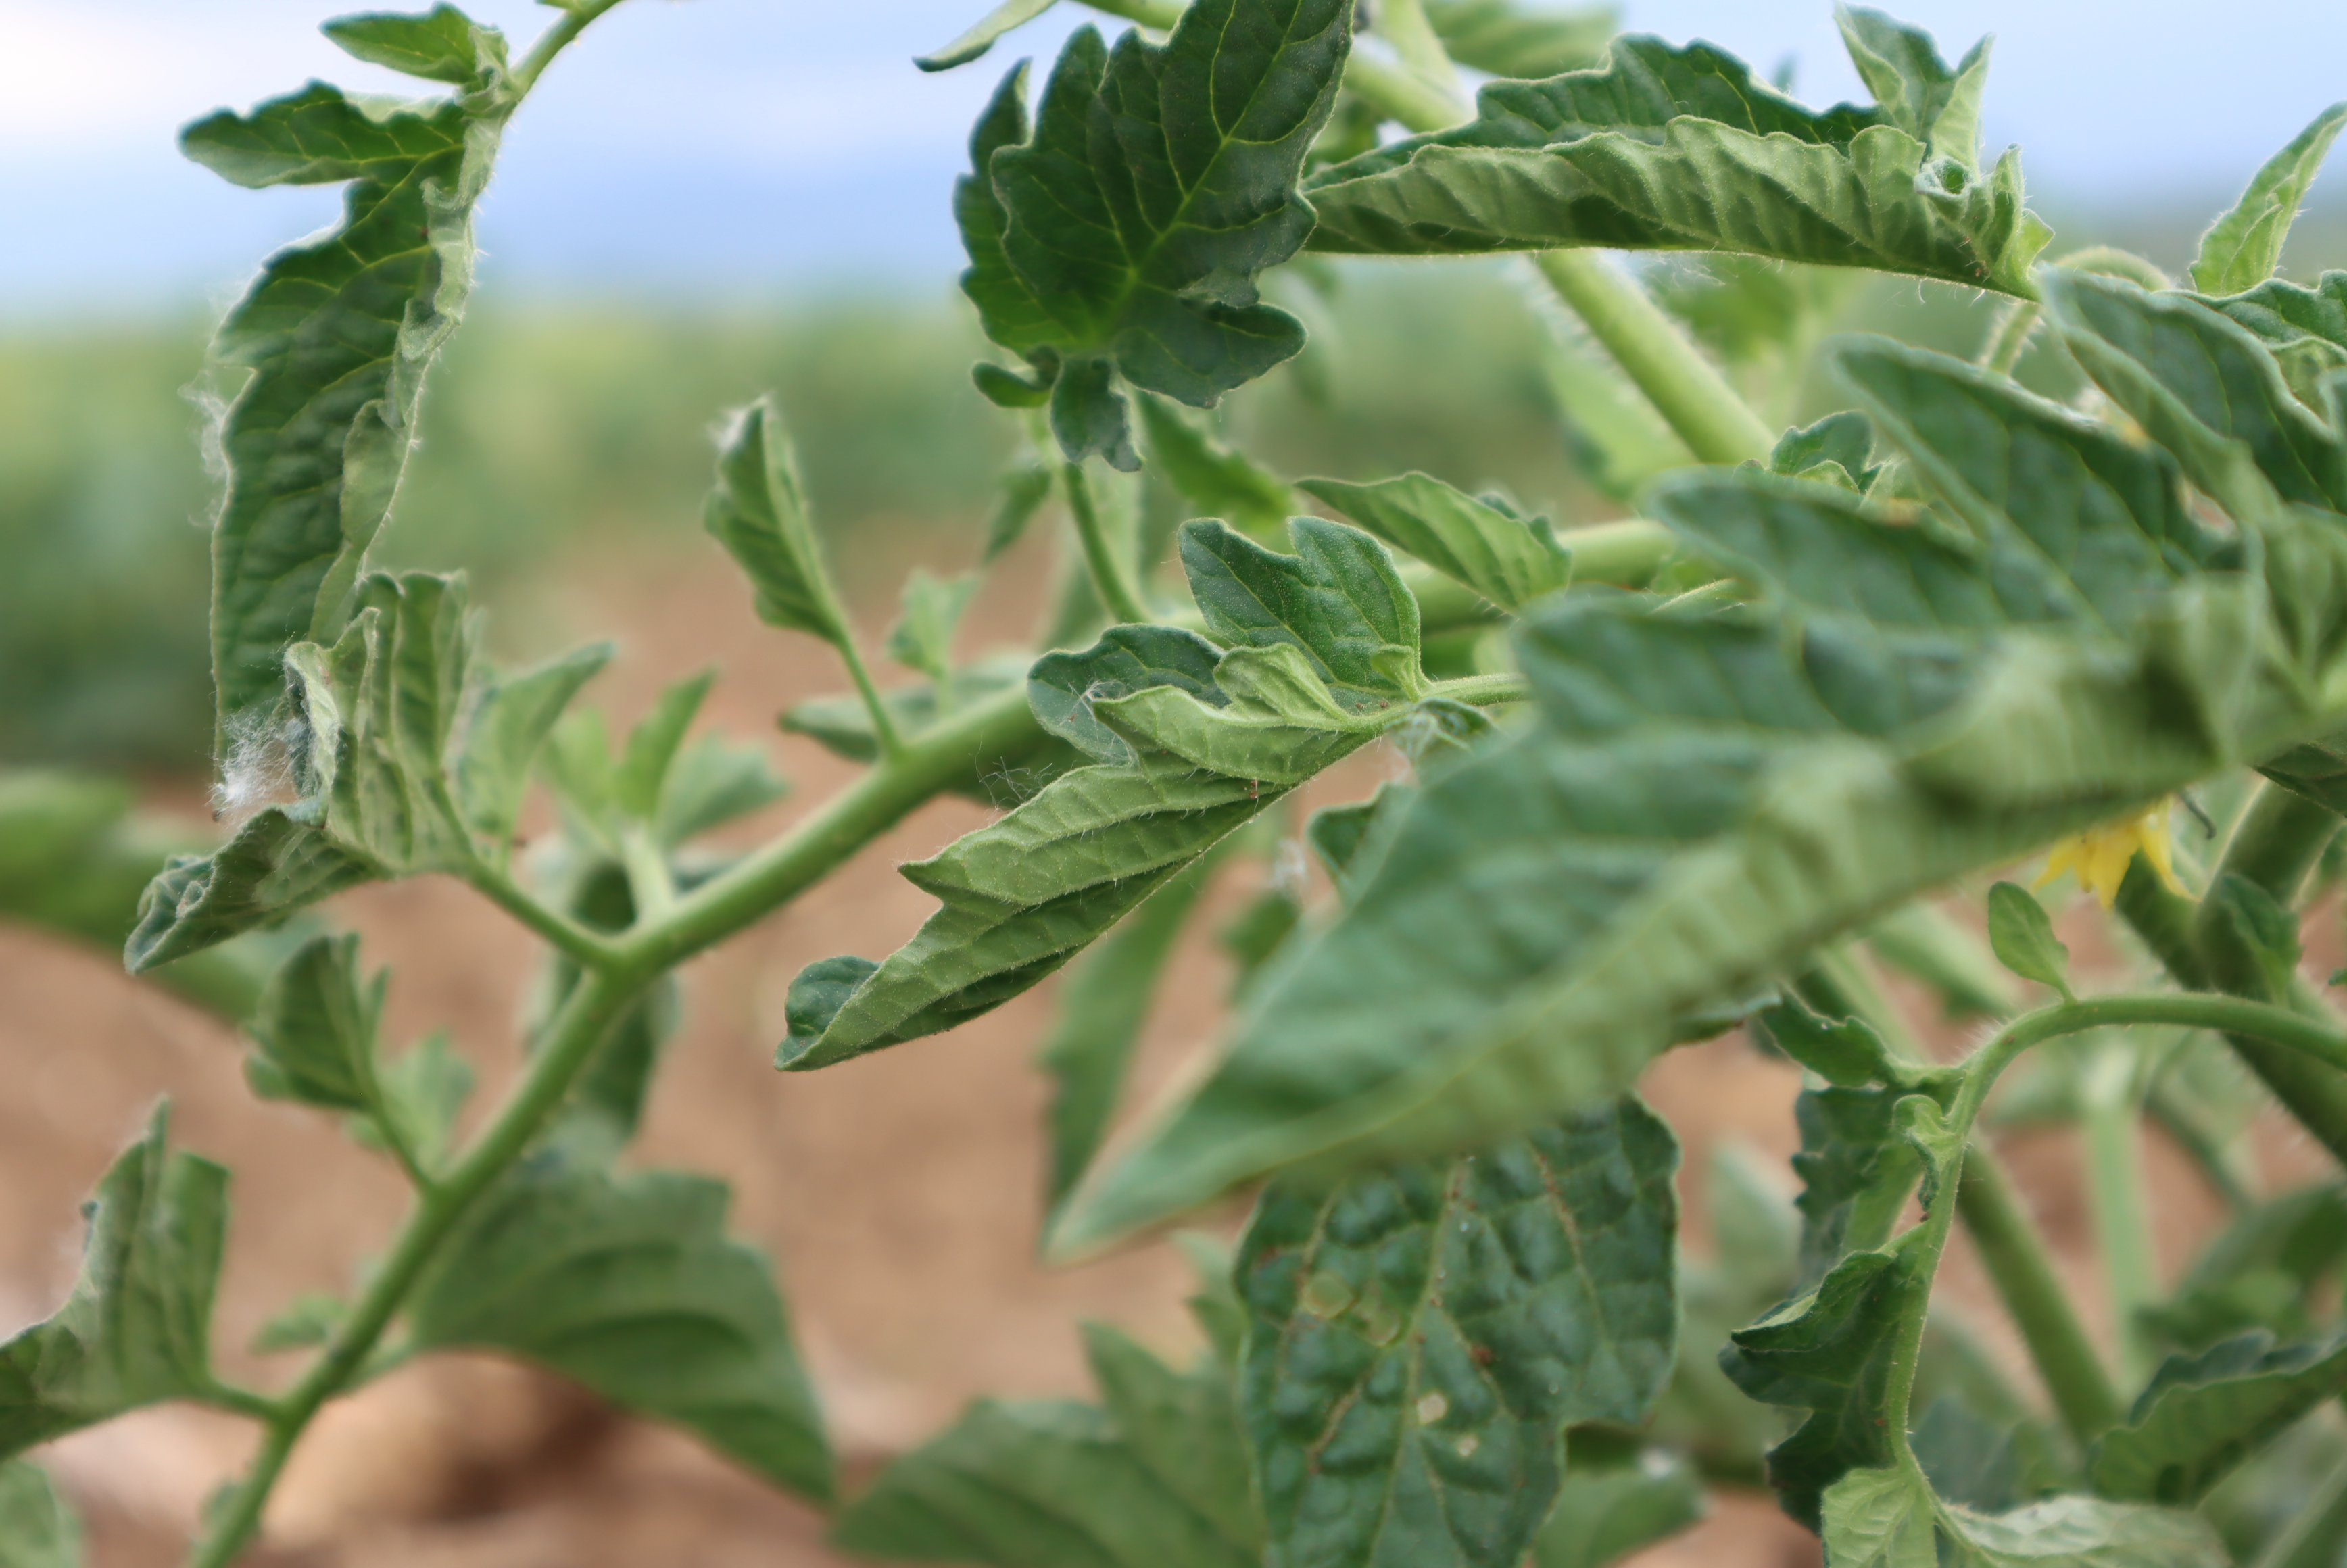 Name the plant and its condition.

tomato, phytophagous, water stress
